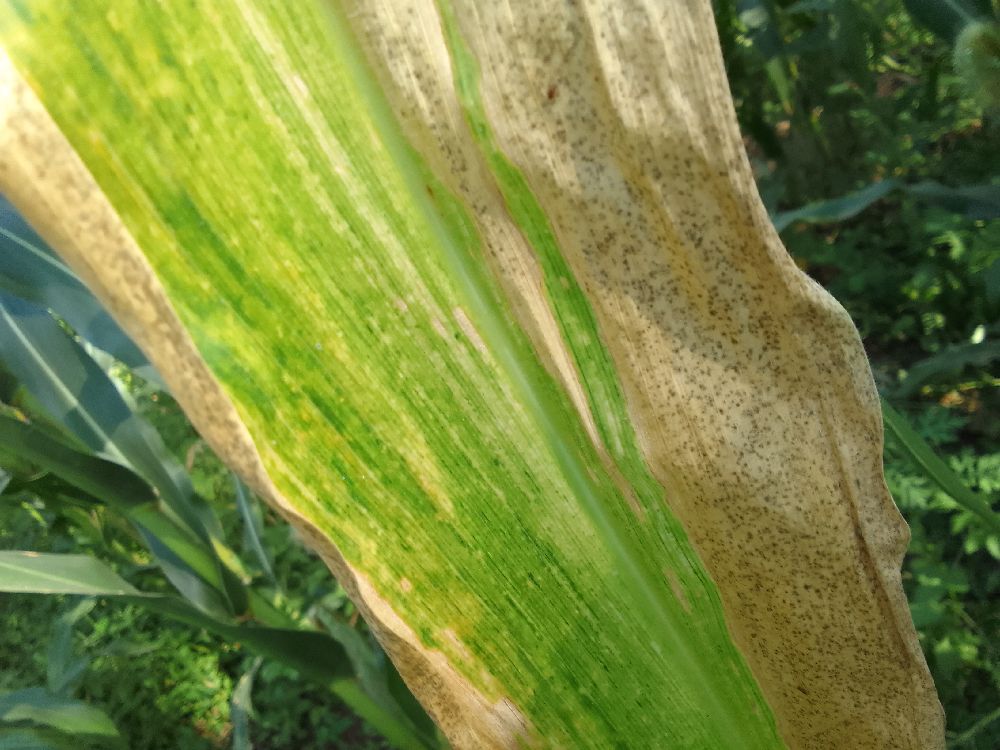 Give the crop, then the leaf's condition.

maize, maize lethal necrosis
